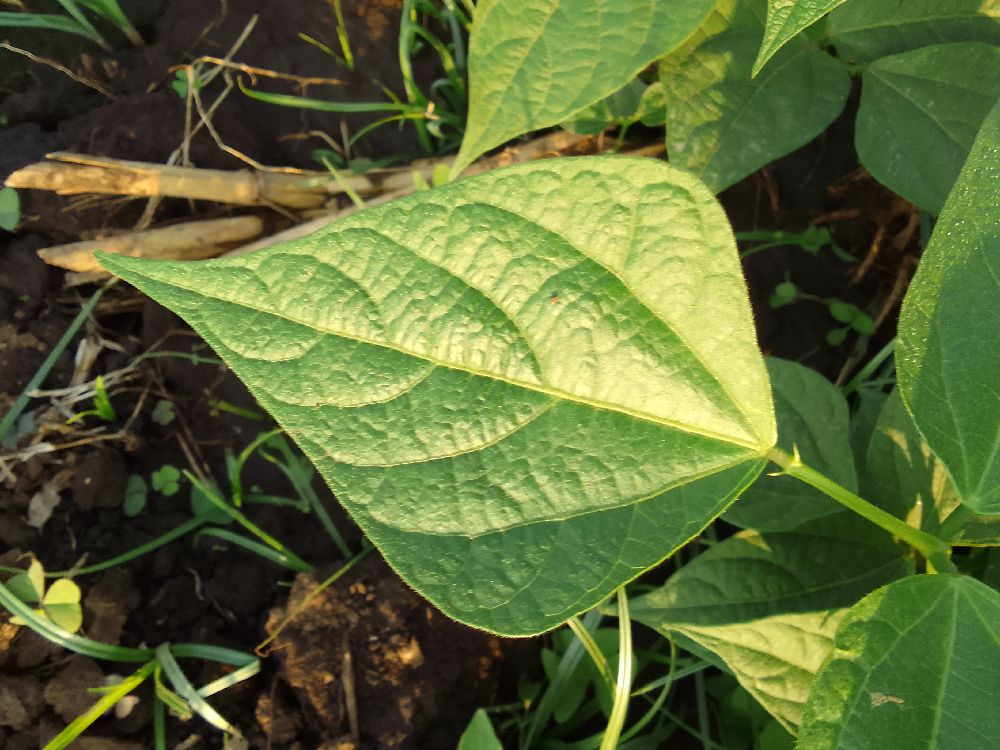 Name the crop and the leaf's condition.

common bean, healthy
